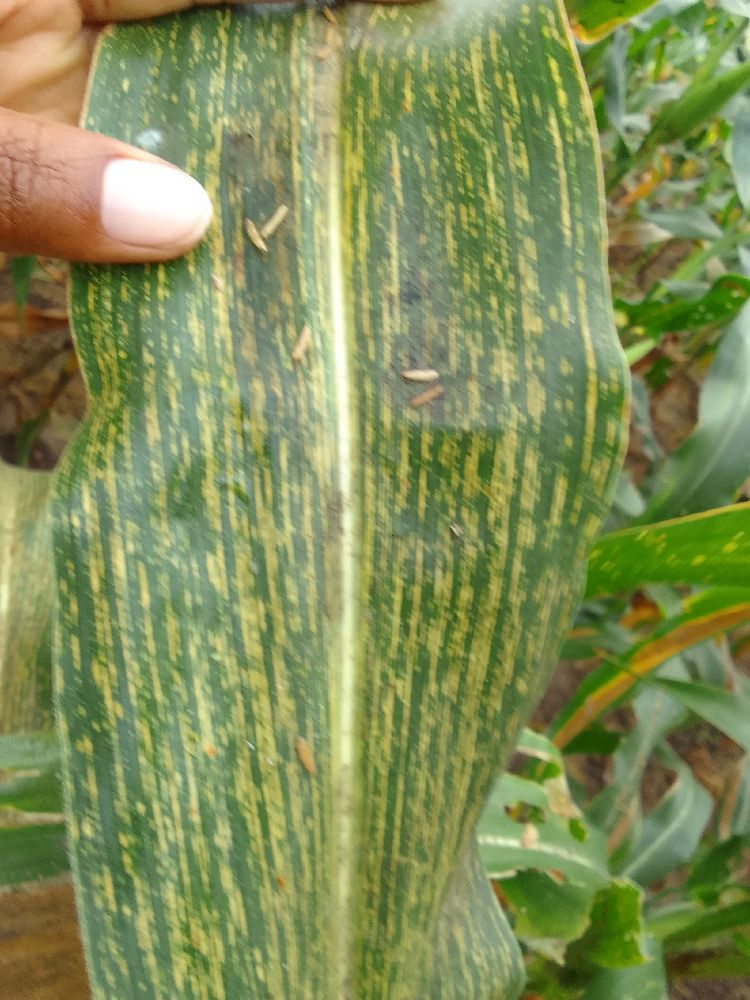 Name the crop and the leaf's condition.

maize, maize streak virus
